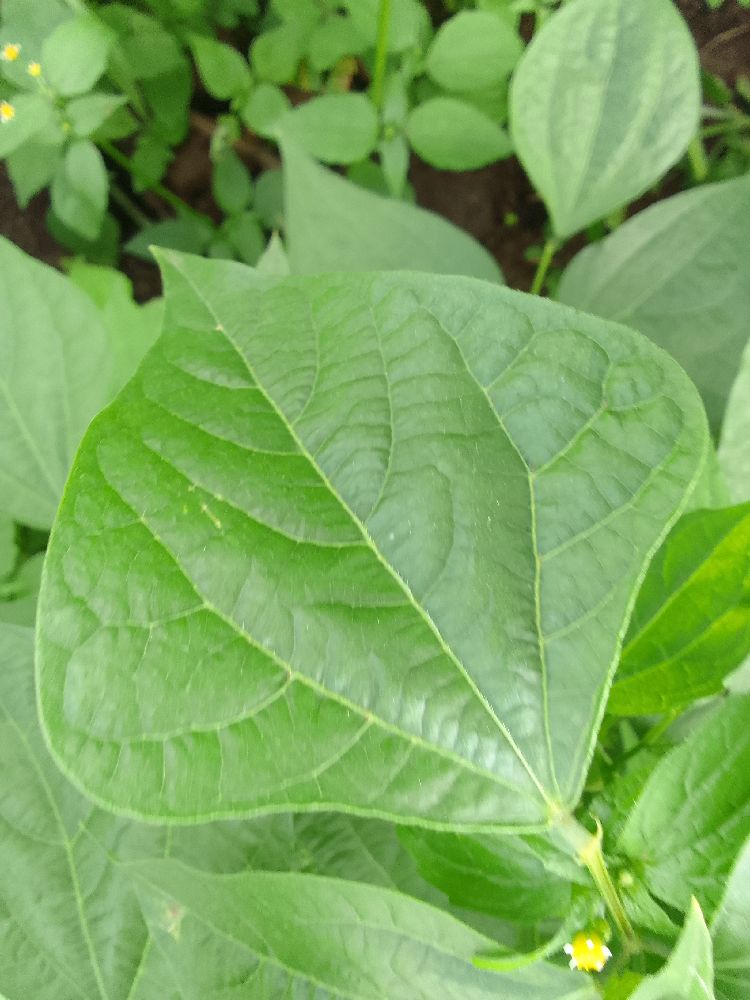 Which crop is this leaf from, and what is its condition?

common bean, healthy
